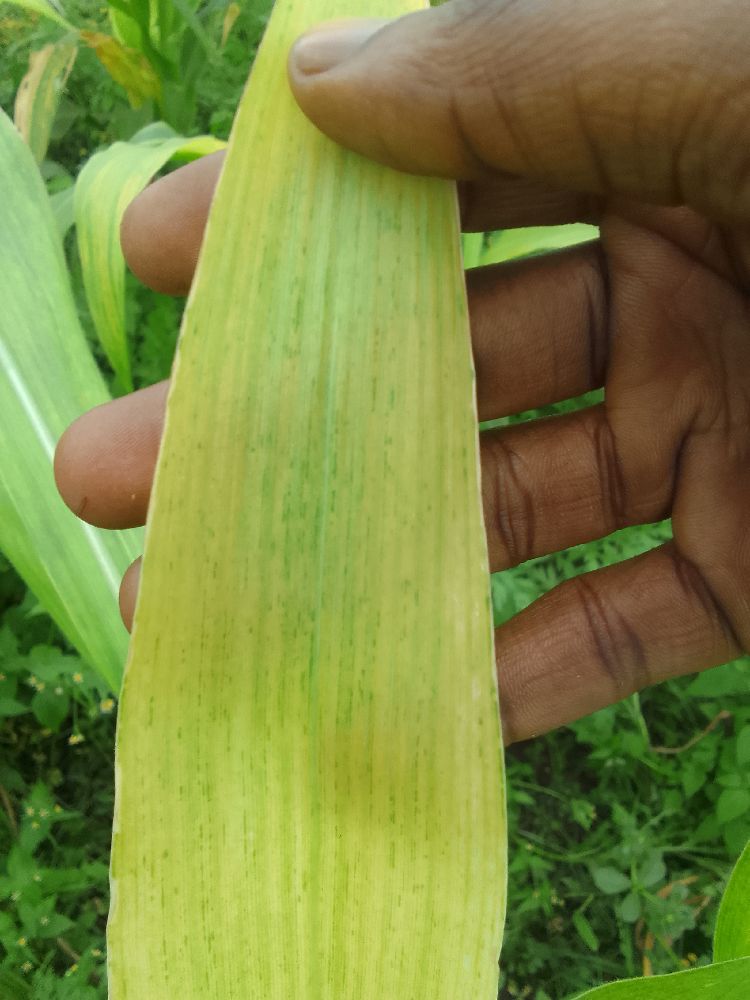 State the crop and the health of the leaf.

maize, maize lethal necrosis
